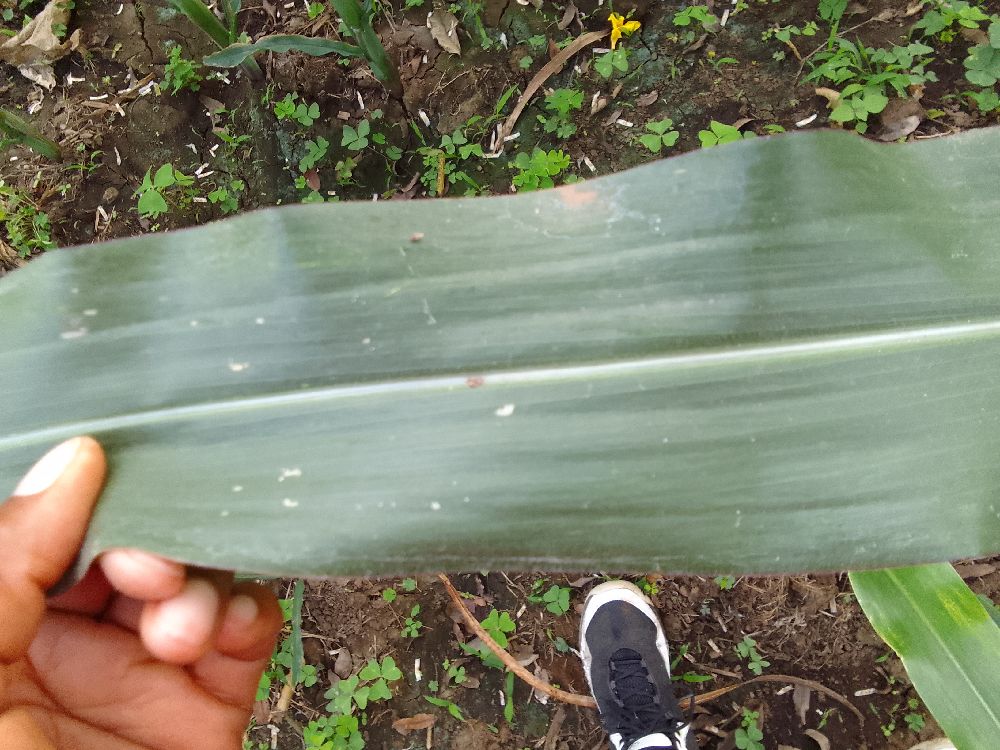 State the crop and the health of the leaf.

maize, healthy
